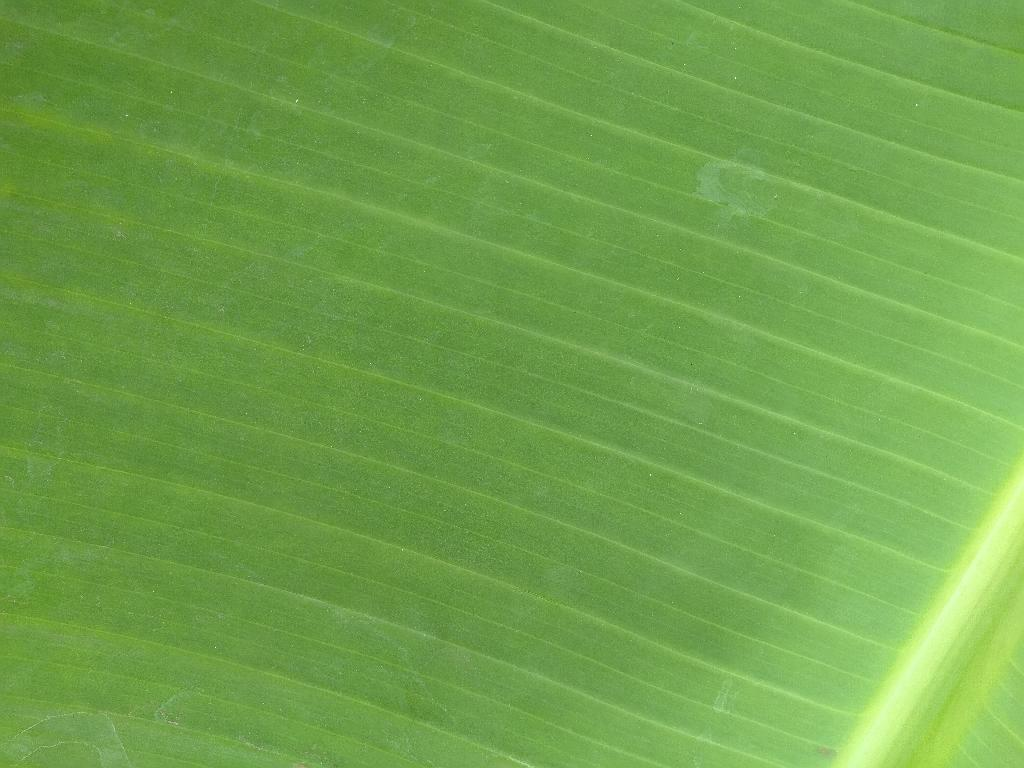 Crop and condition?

banana, healthy
